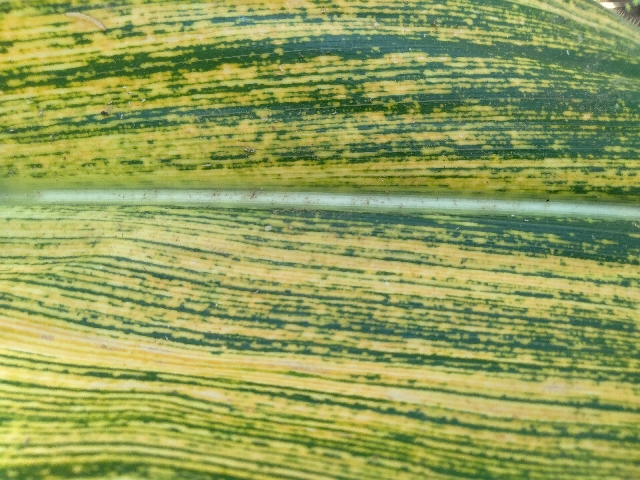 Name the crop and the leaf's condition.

maize, maize streak virus
